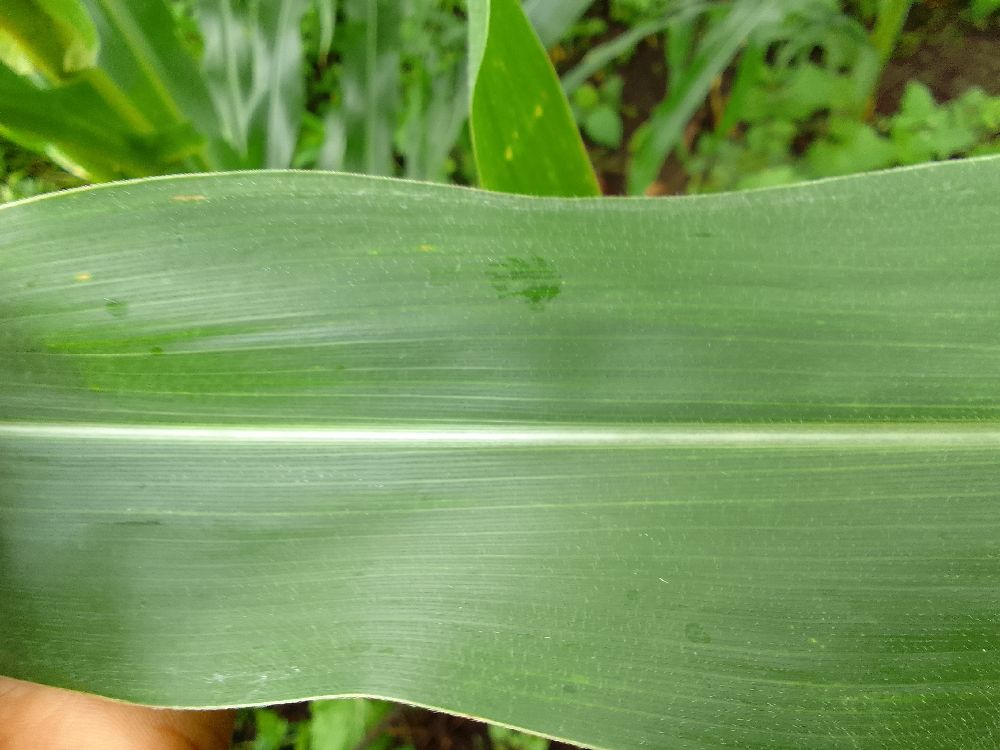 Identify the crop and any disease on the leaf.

maize, healthy
